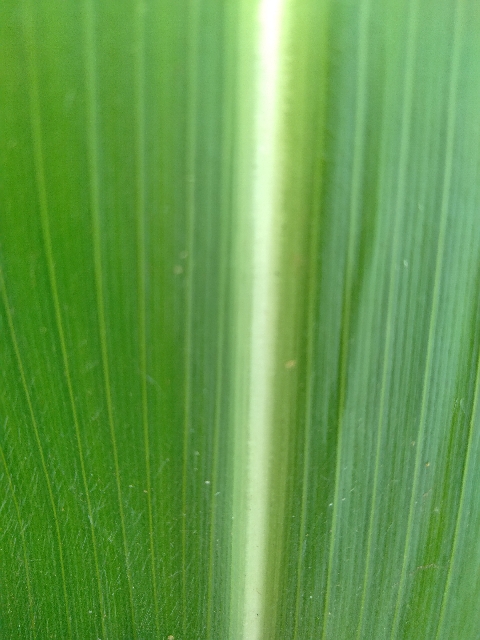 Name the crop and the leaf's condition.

maize, healthy
